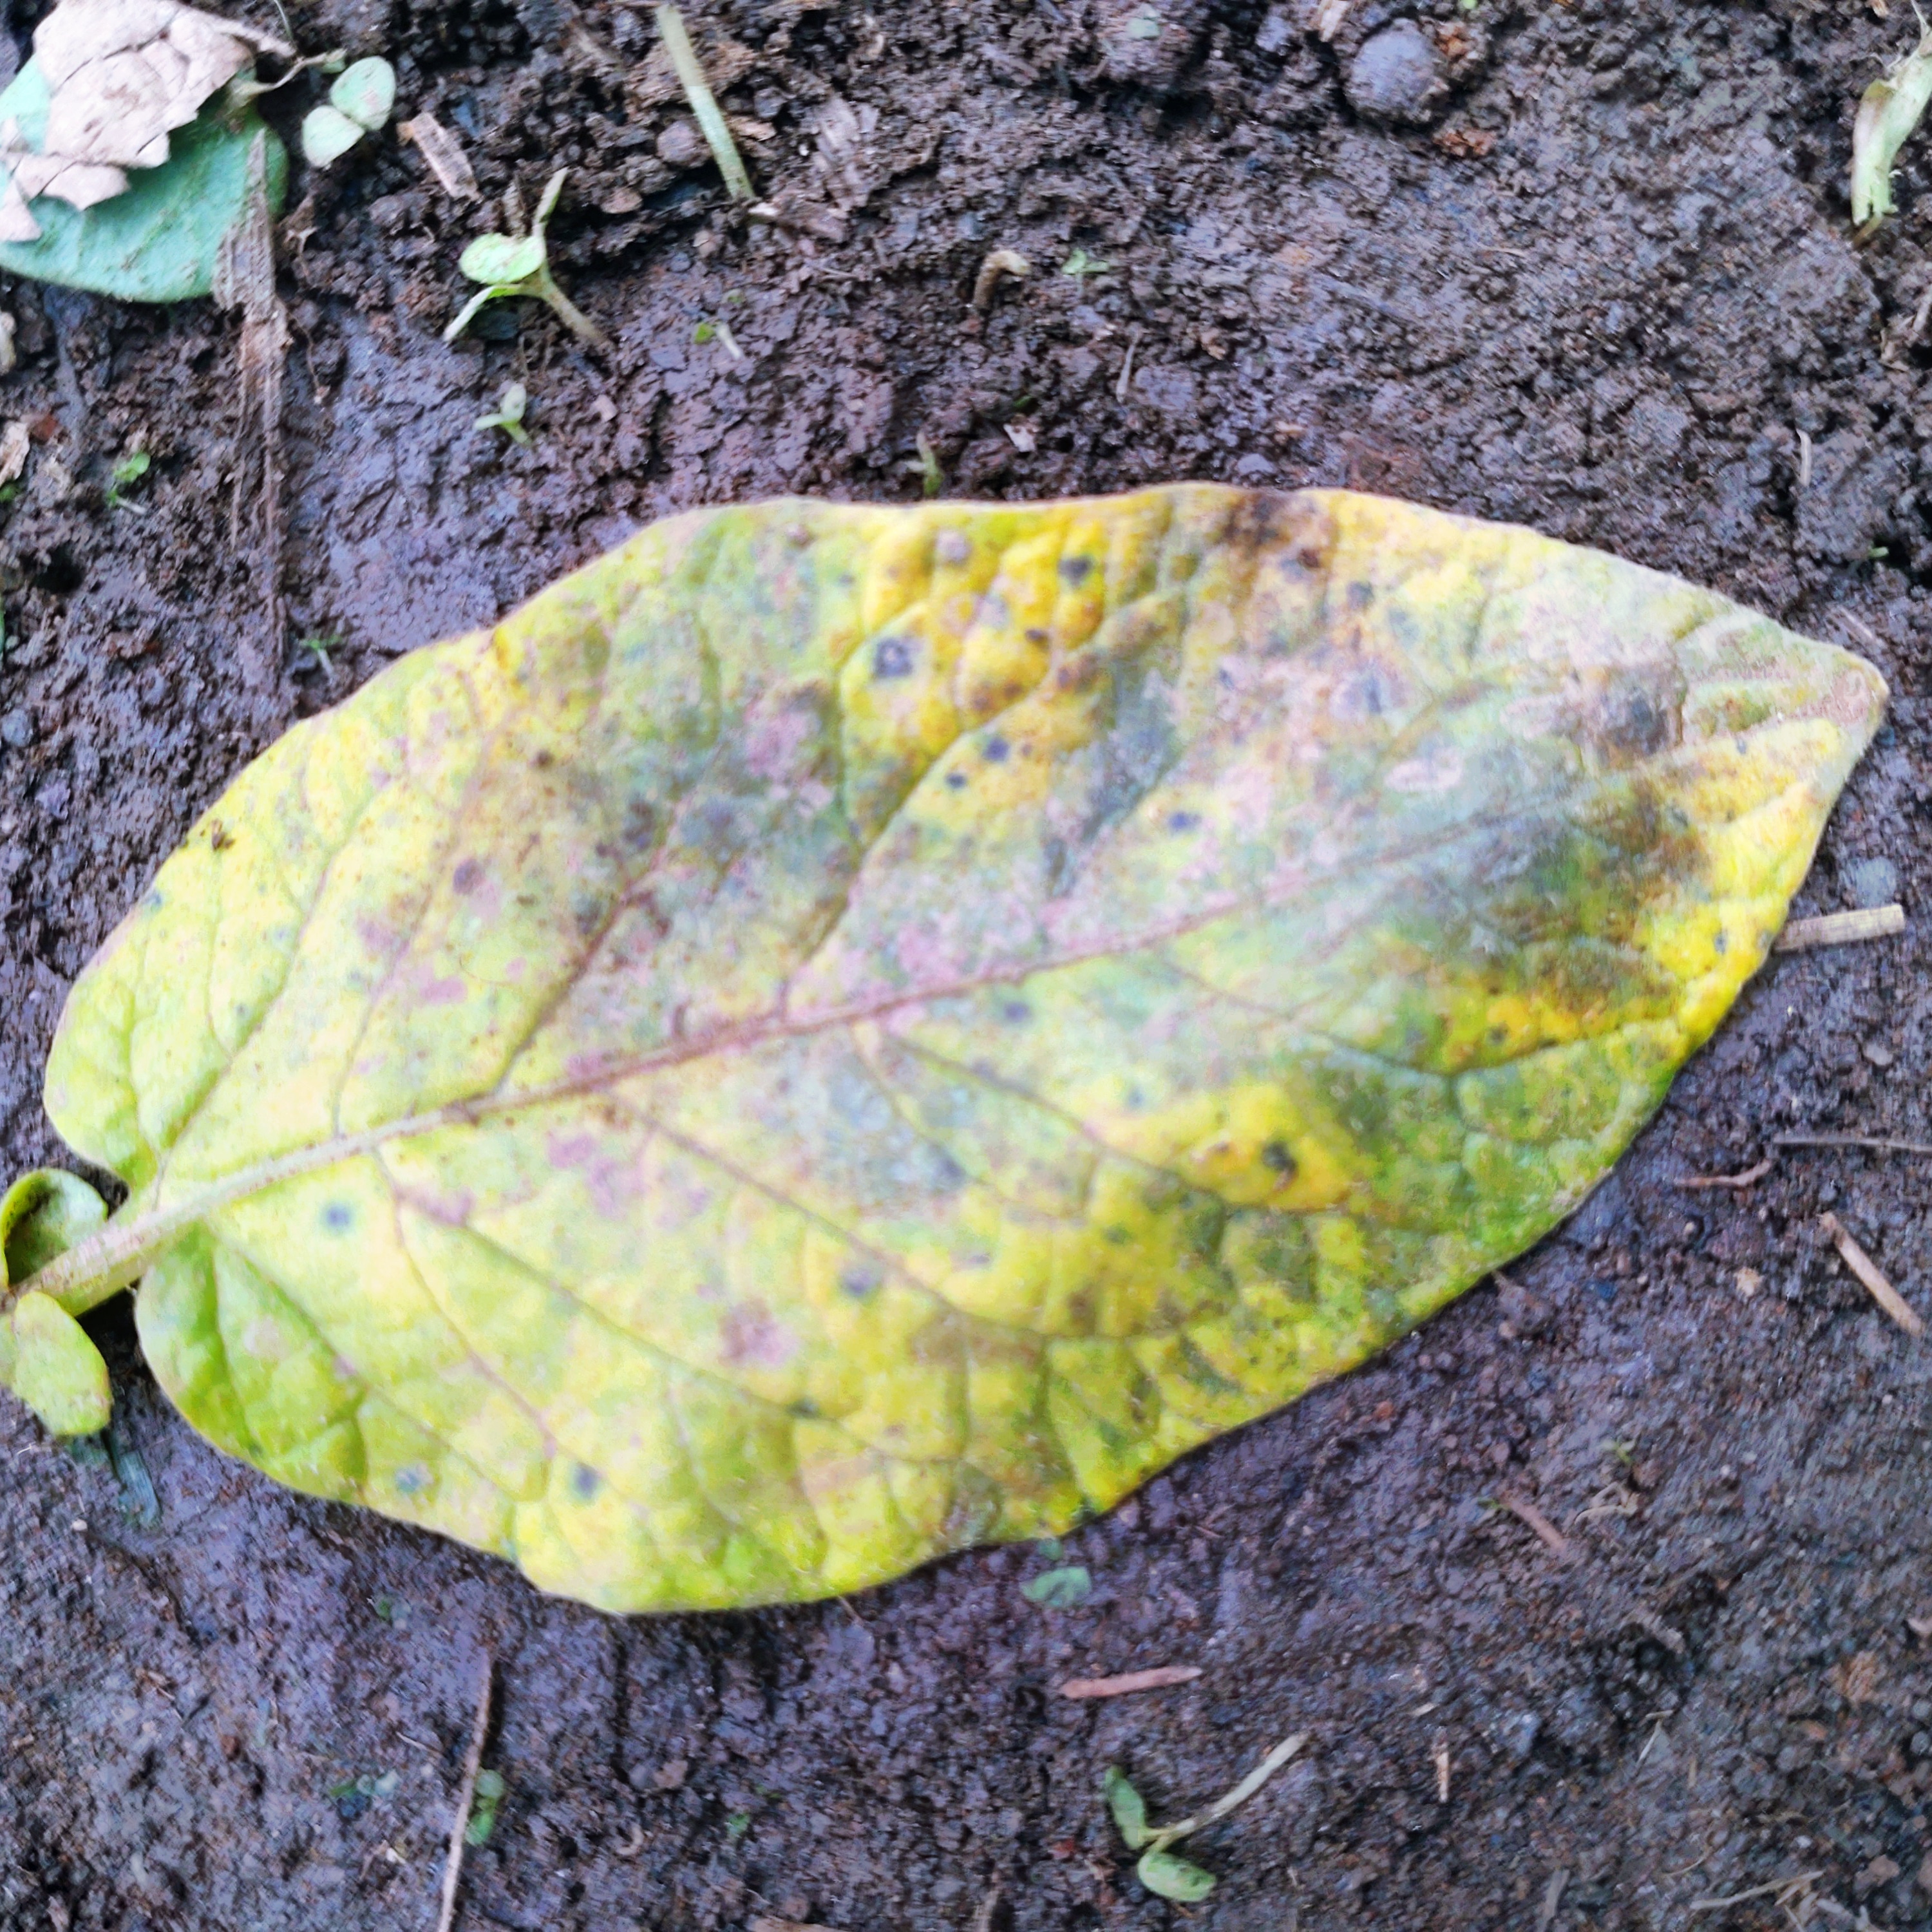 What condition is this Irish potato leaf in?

late blight
